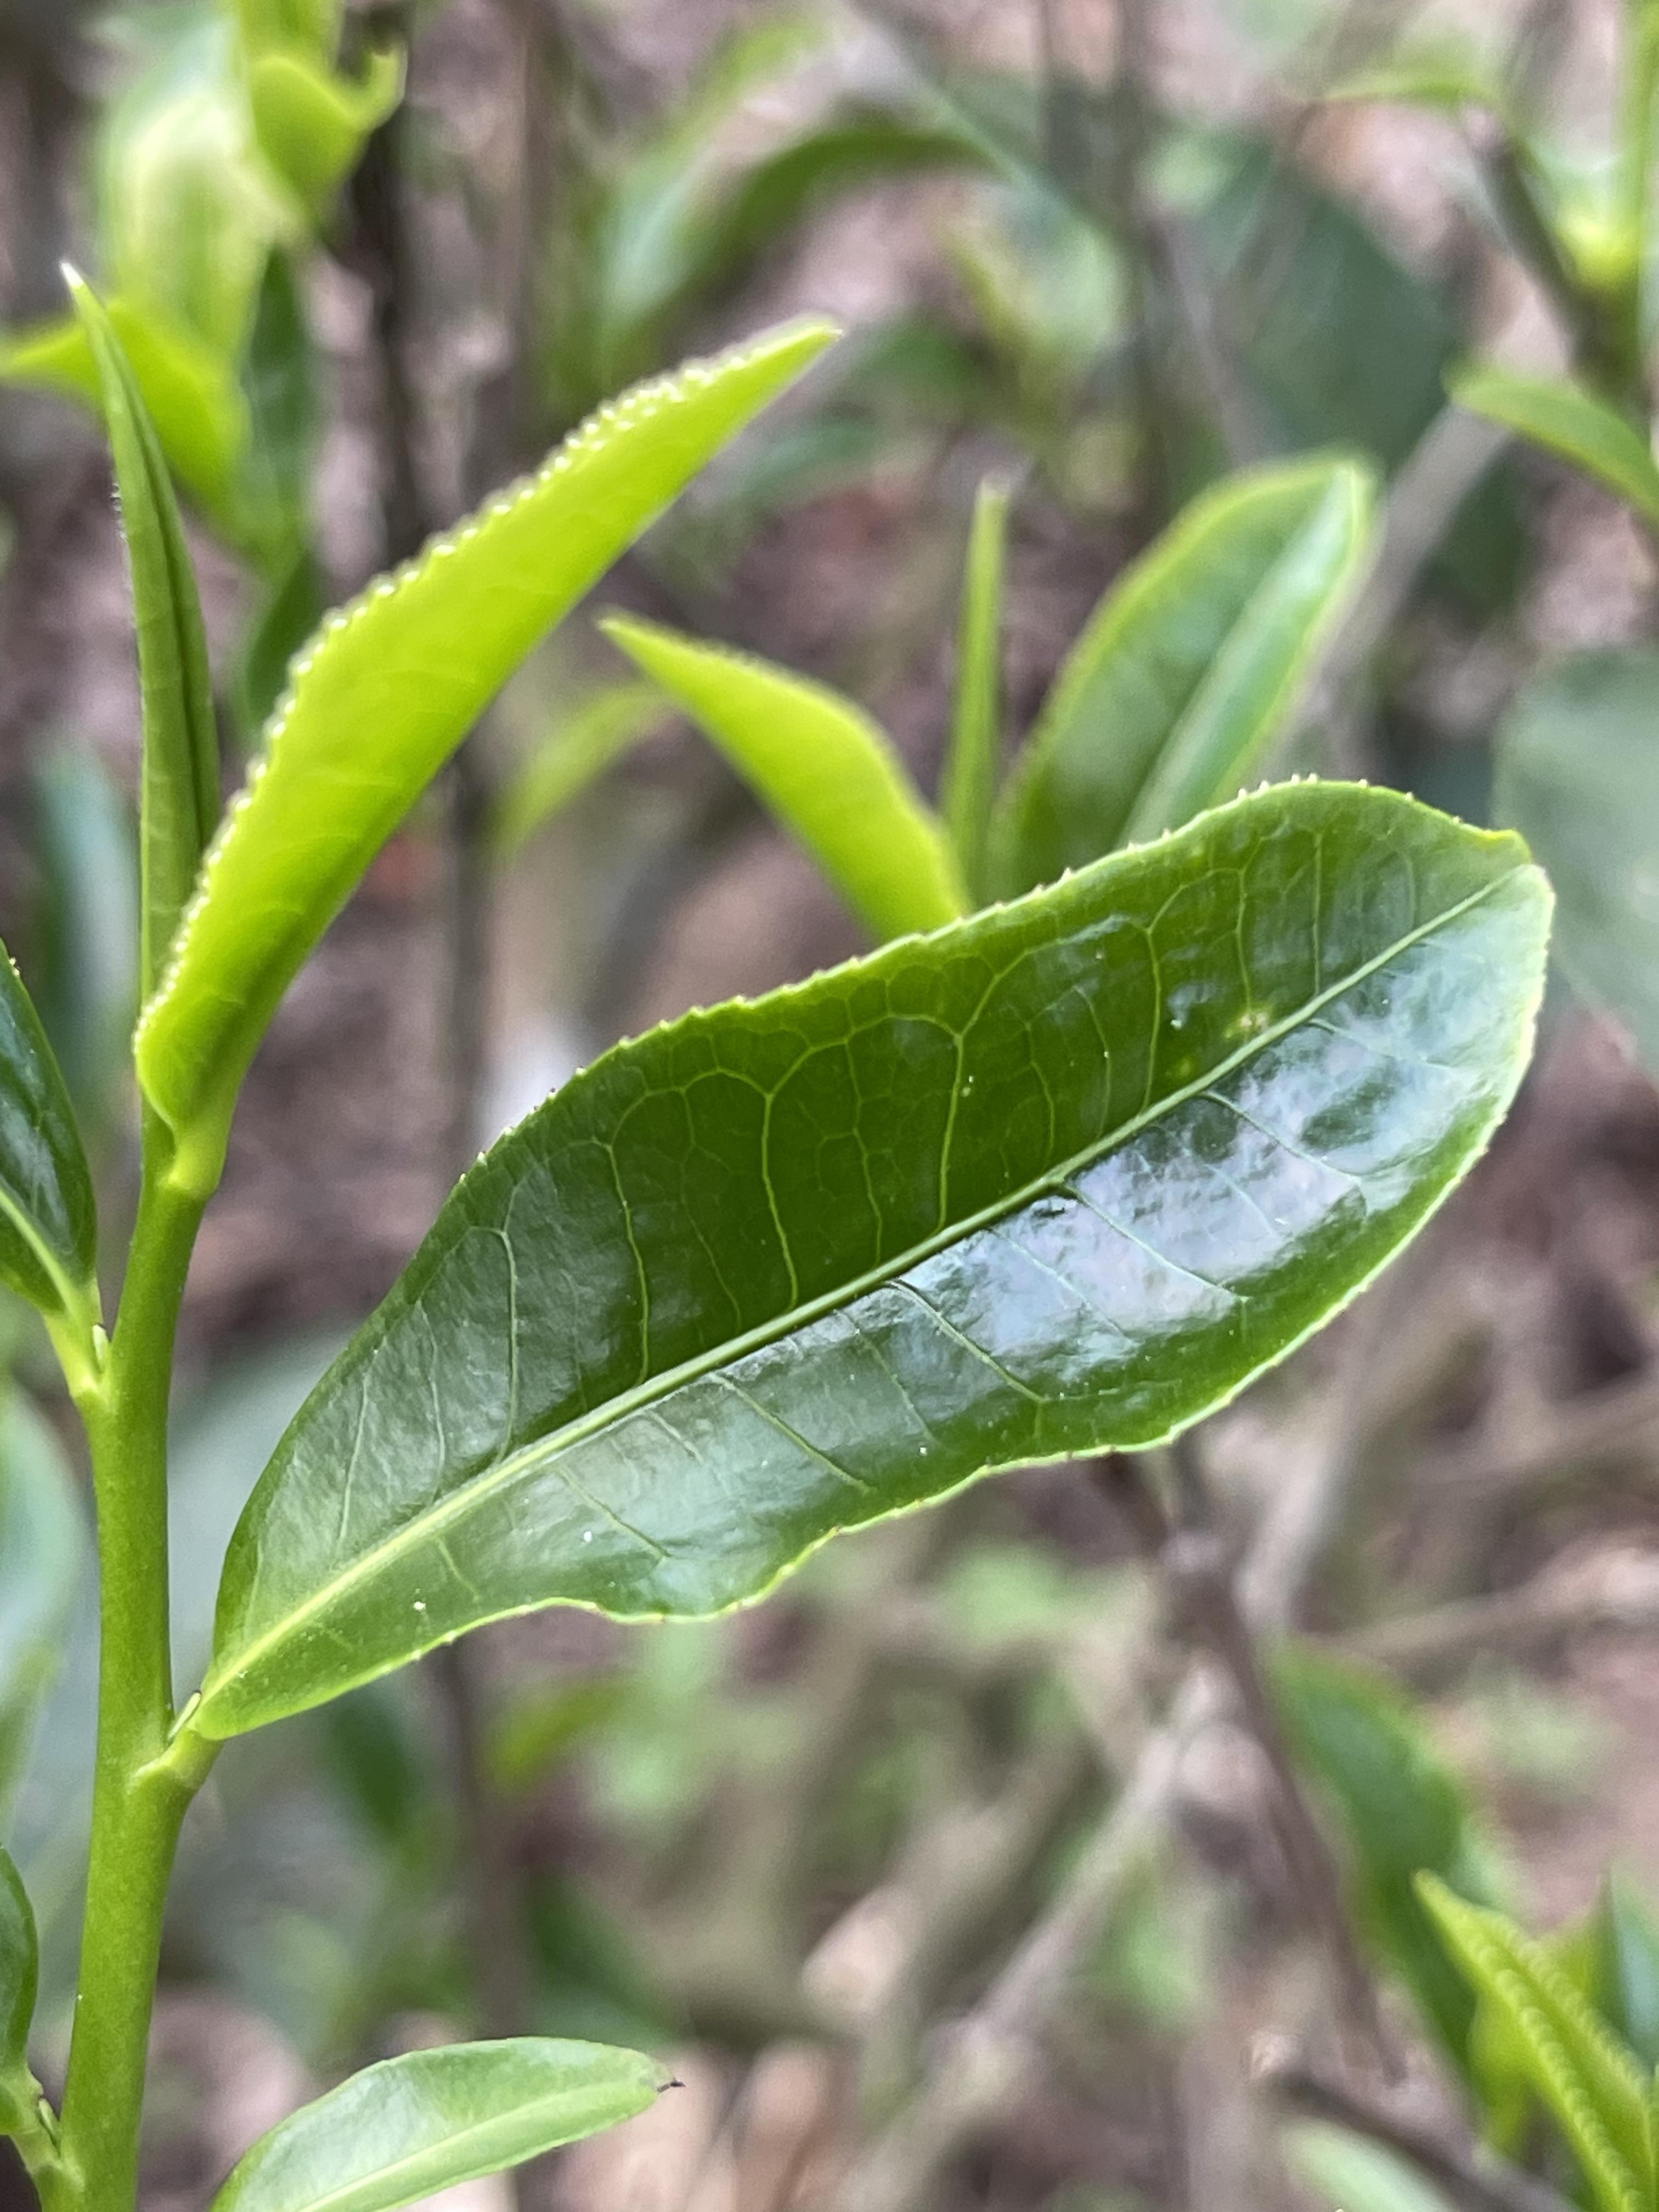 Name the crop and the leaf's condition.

tea, healthy leaf
